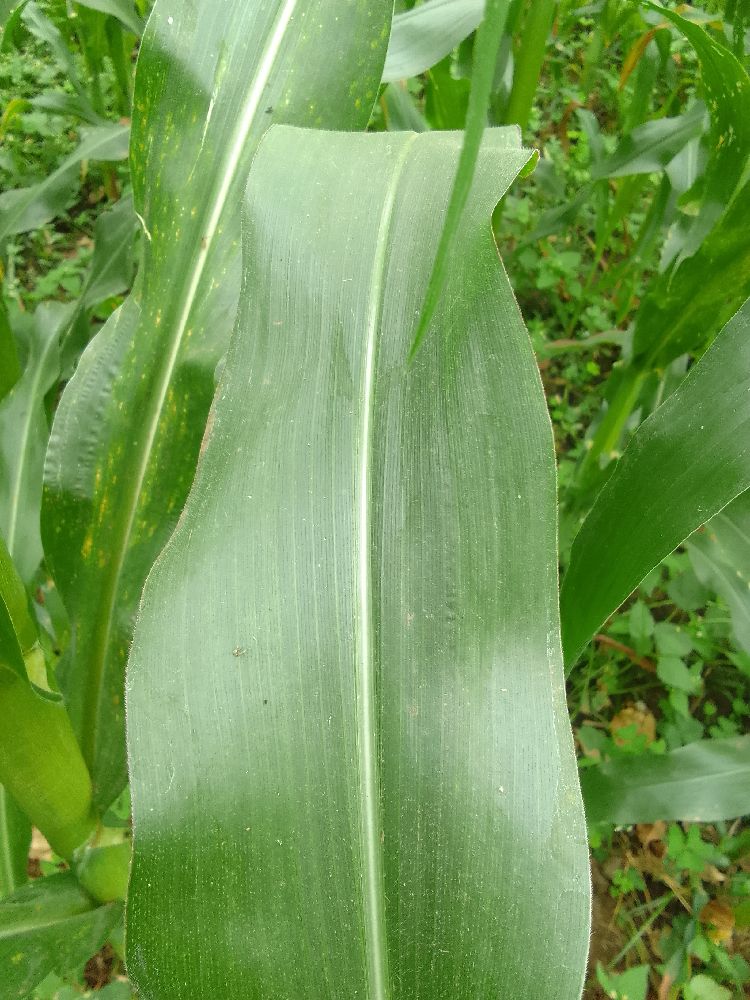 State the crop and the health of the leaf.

maize, healthy
